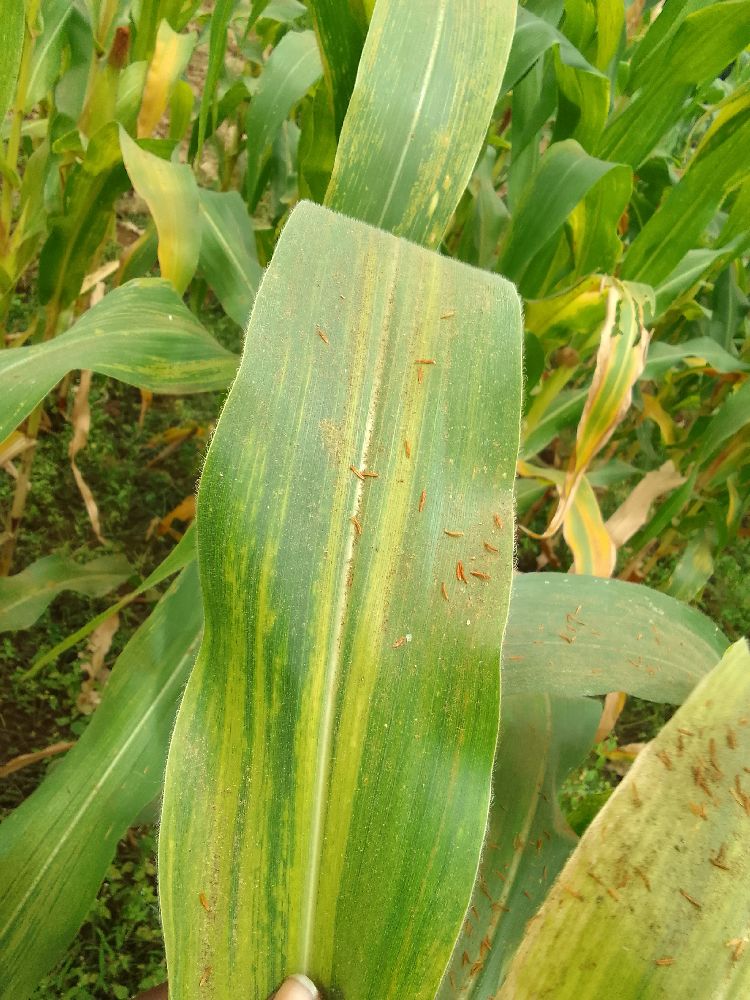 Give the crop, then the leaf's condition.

maize, maize lethal necrosis
